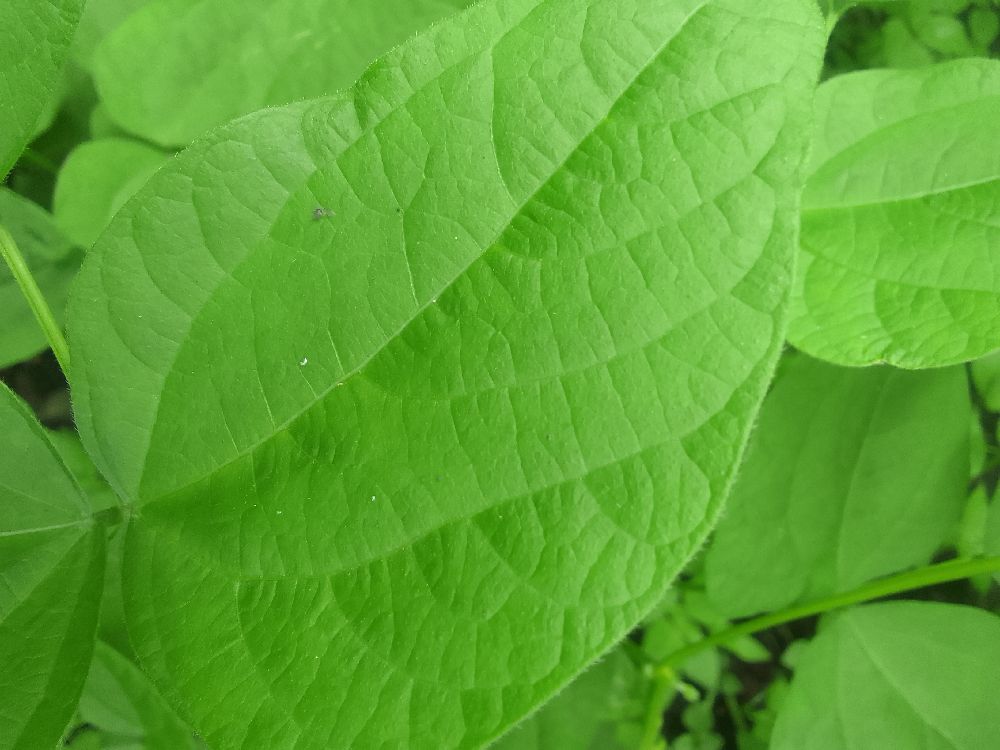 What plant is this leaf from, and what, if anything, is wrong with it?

common bean, healthy
